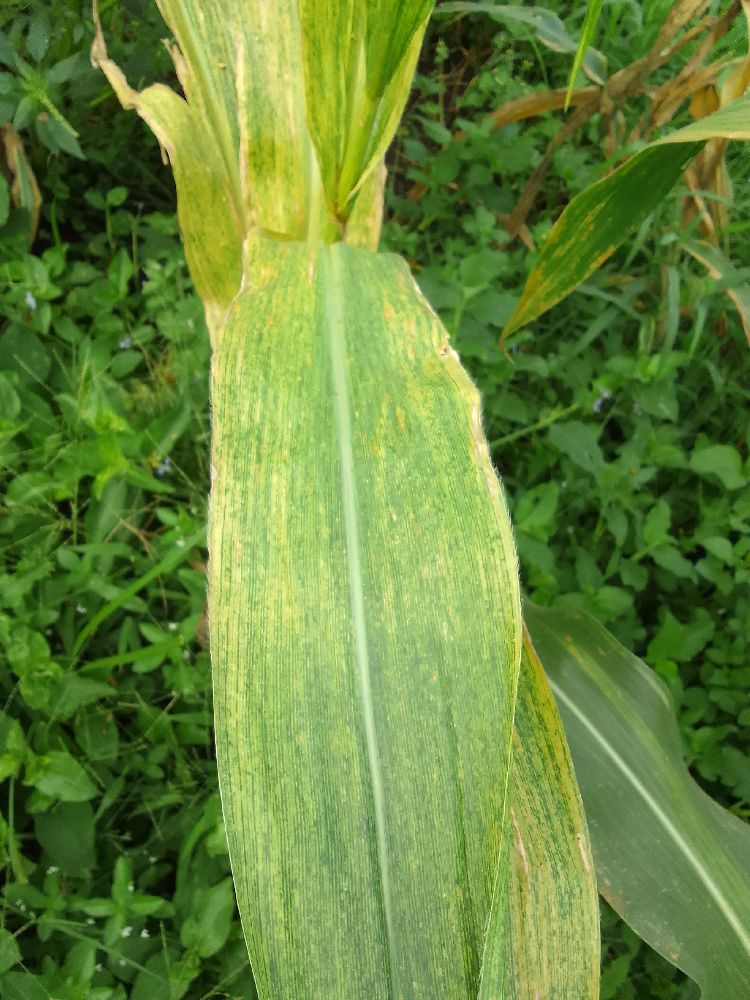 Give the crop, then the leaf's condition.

maize, maize lethal necrosis
